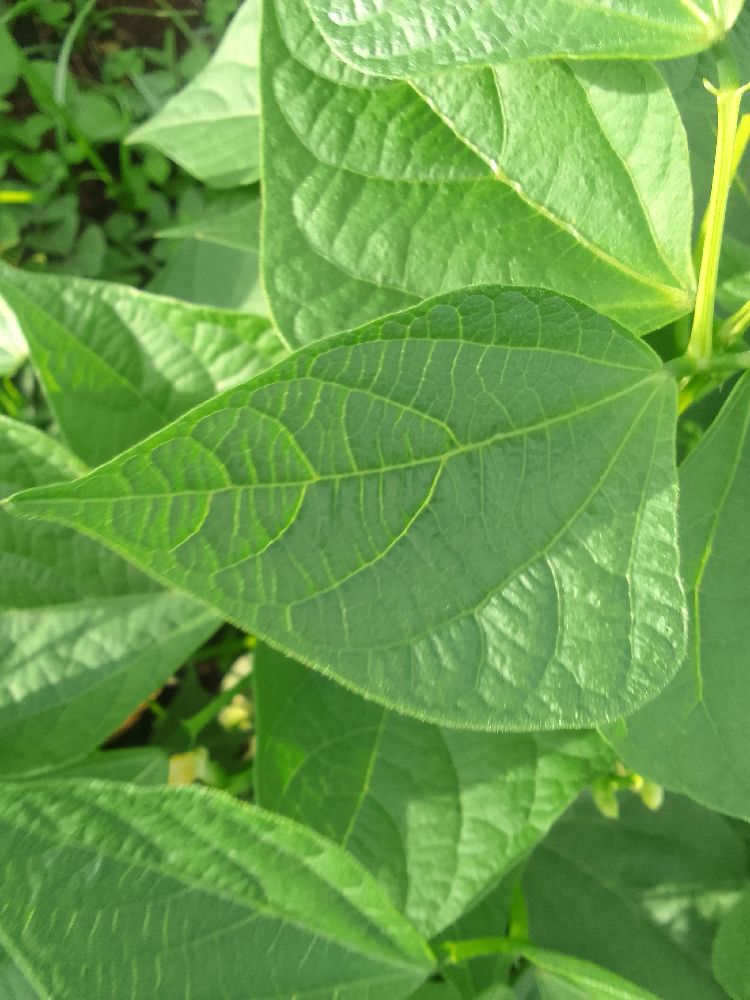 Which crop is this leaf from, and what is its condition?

common bean, healthy
